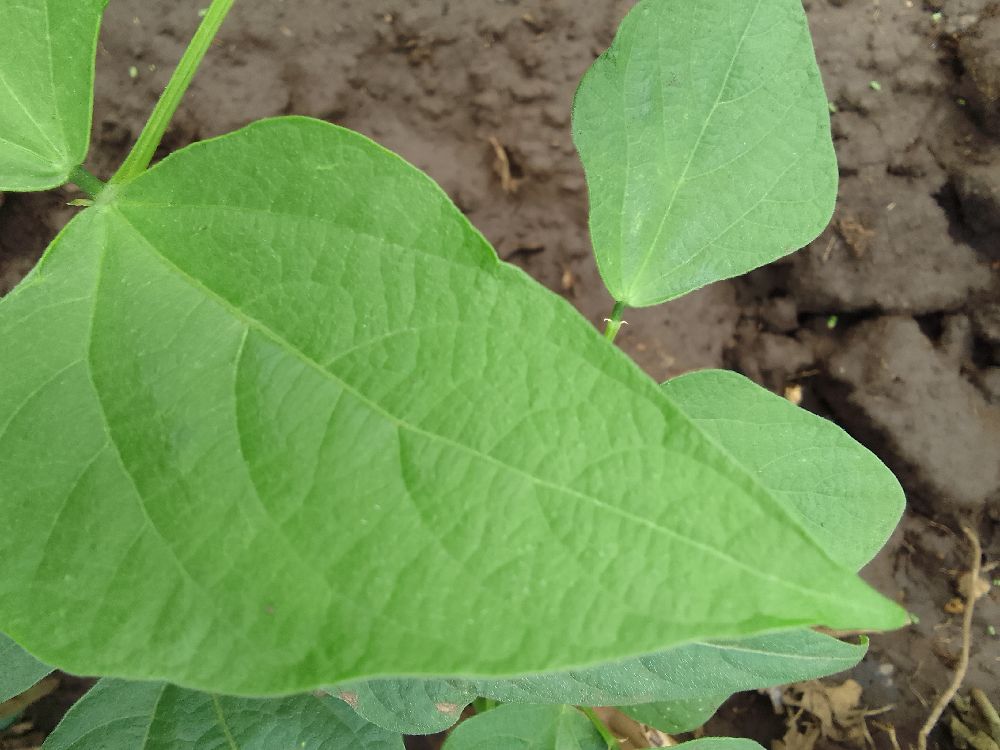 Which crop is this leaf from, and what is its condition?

common bean, healthy
